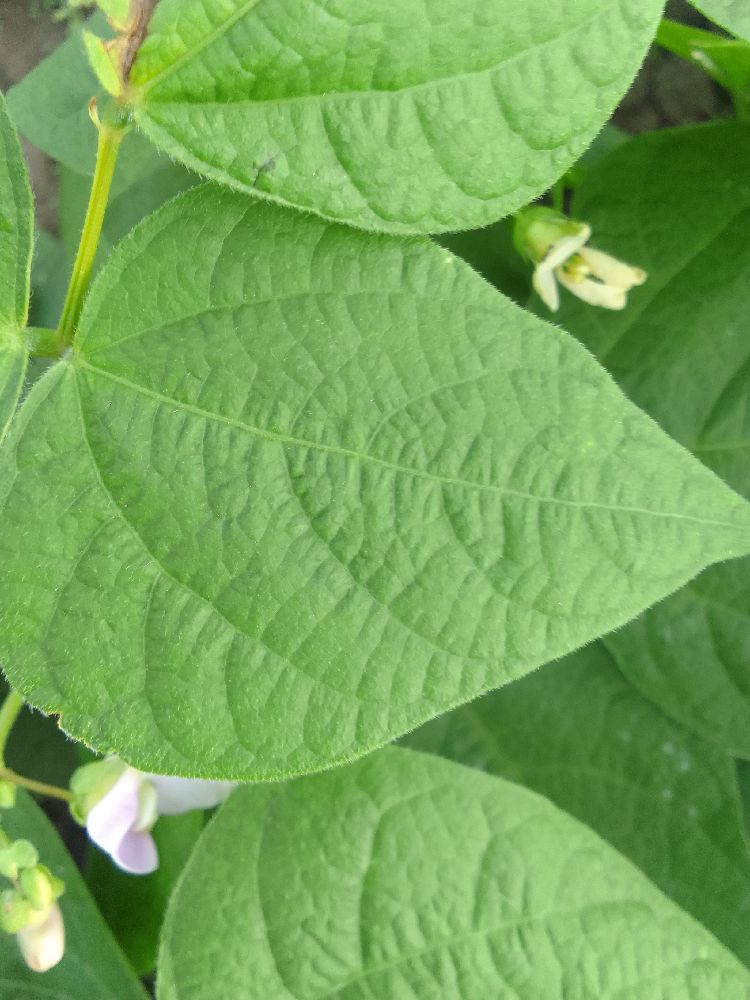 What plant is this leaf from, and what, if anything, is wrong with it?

common bean, healthy
